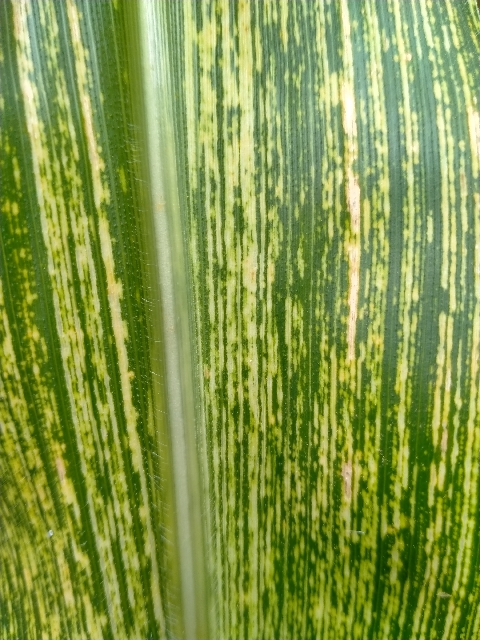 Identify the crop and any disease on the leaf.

maize, maize streak virus
